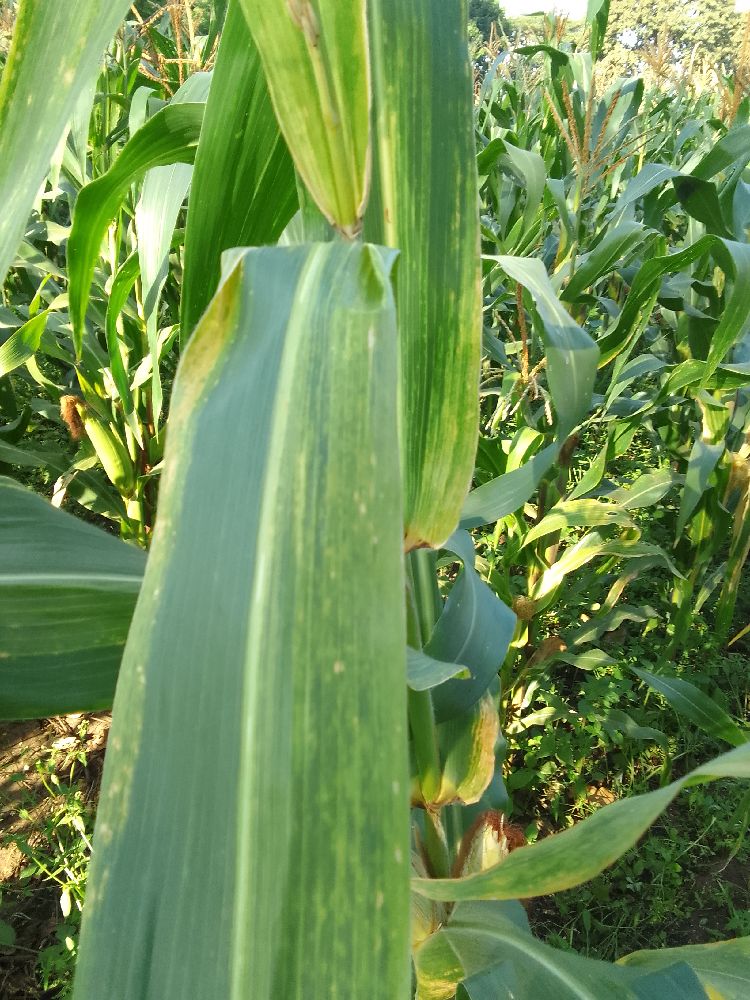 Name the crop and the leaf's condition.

maize, maize lethal necrosis
